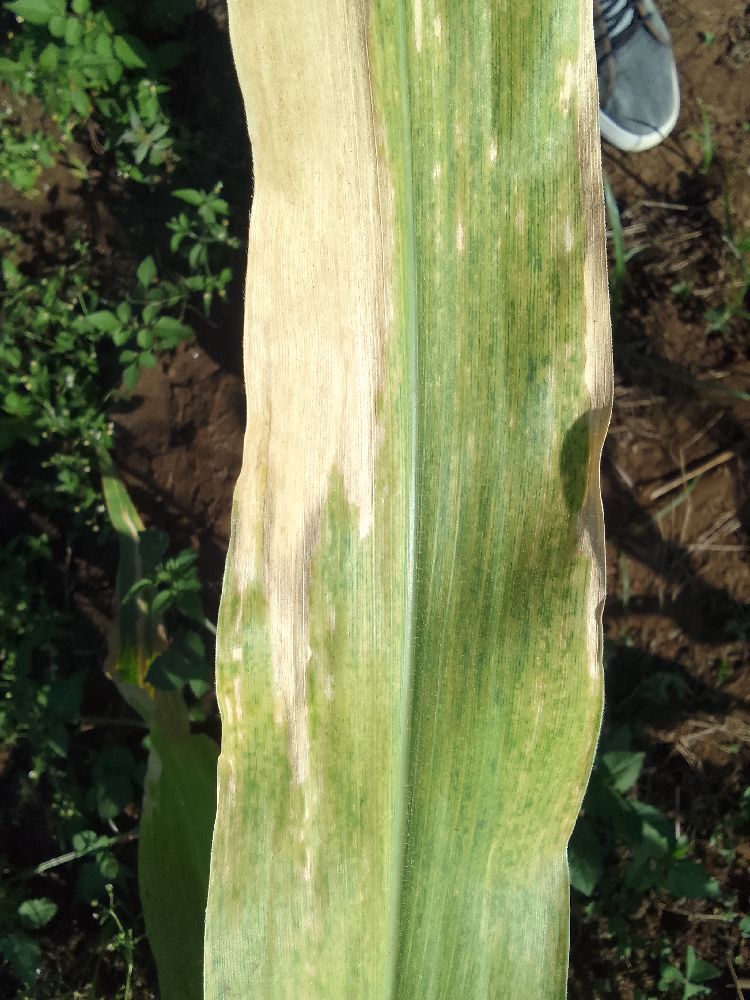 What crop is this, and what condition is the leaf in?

maize, maize lethal necrosis
